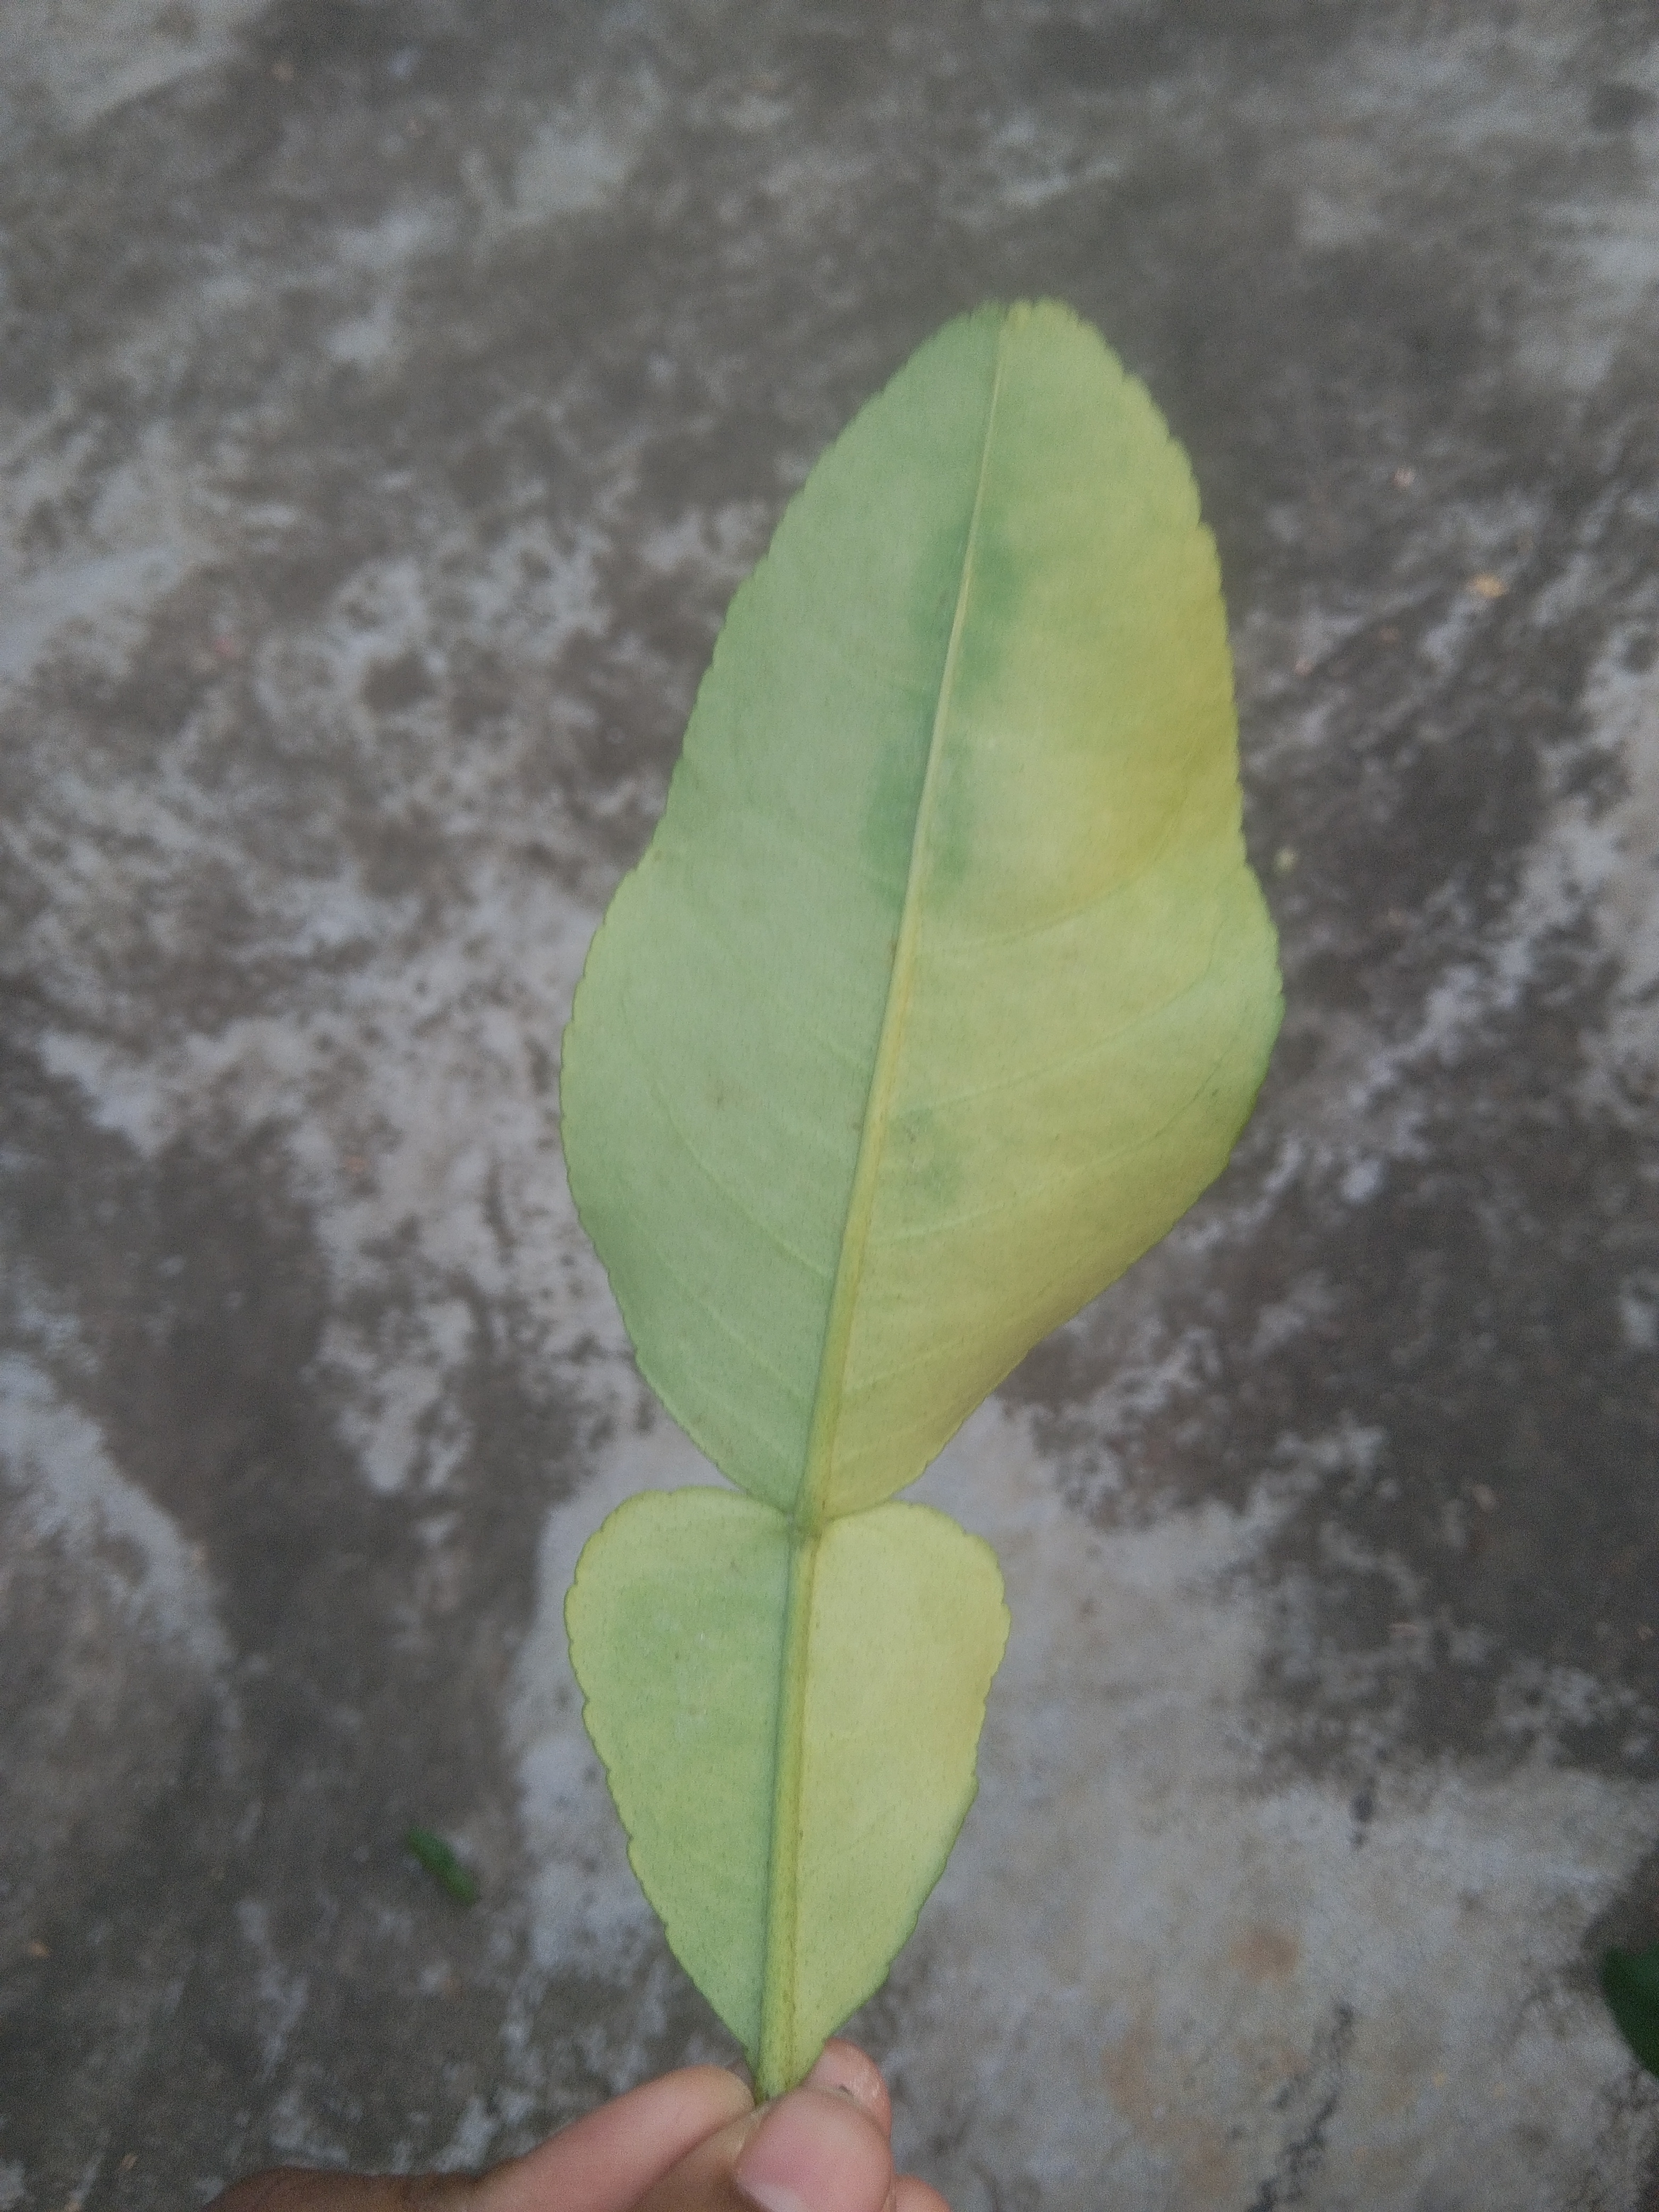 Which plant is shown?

lemon
